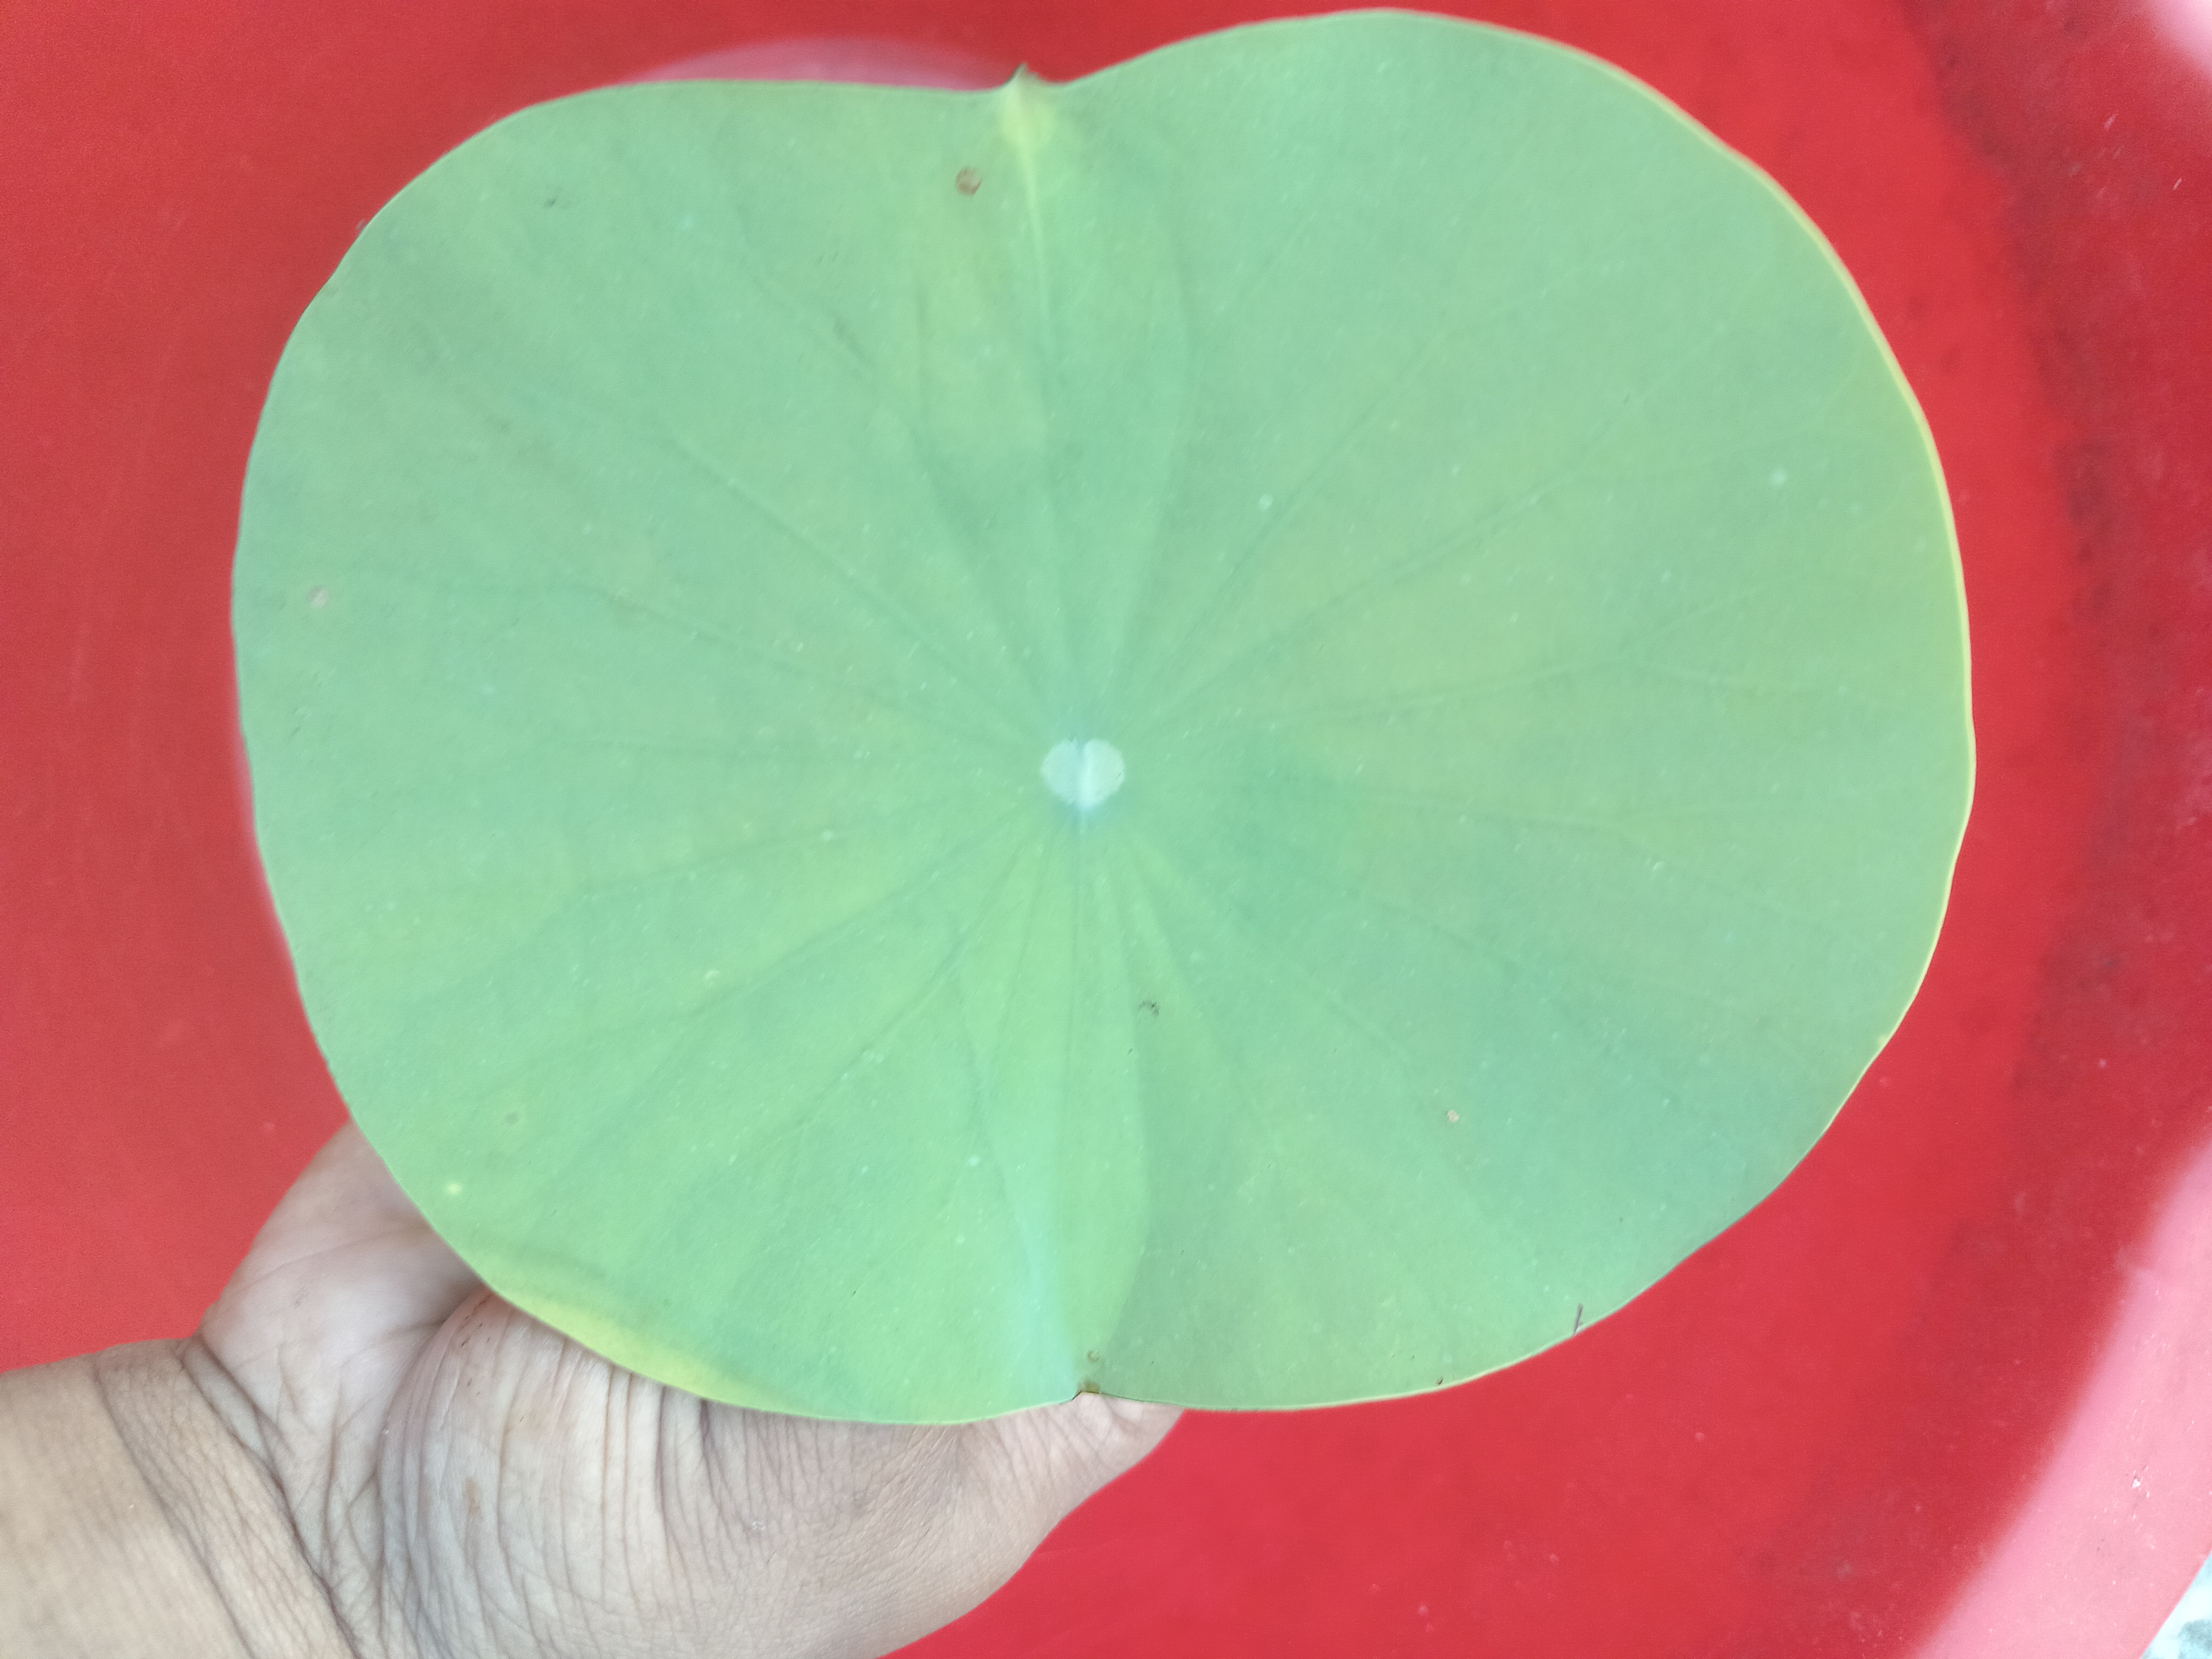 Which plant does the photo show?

lotus
